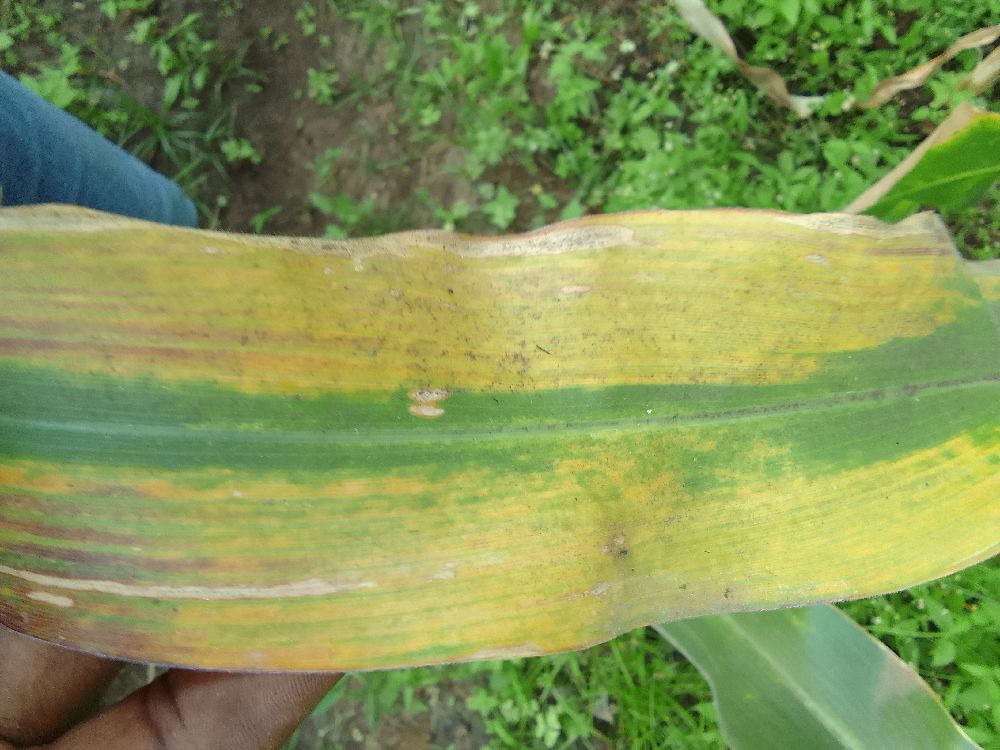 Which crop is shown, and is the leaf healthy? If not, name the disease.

maize, maize lethal necrosis
